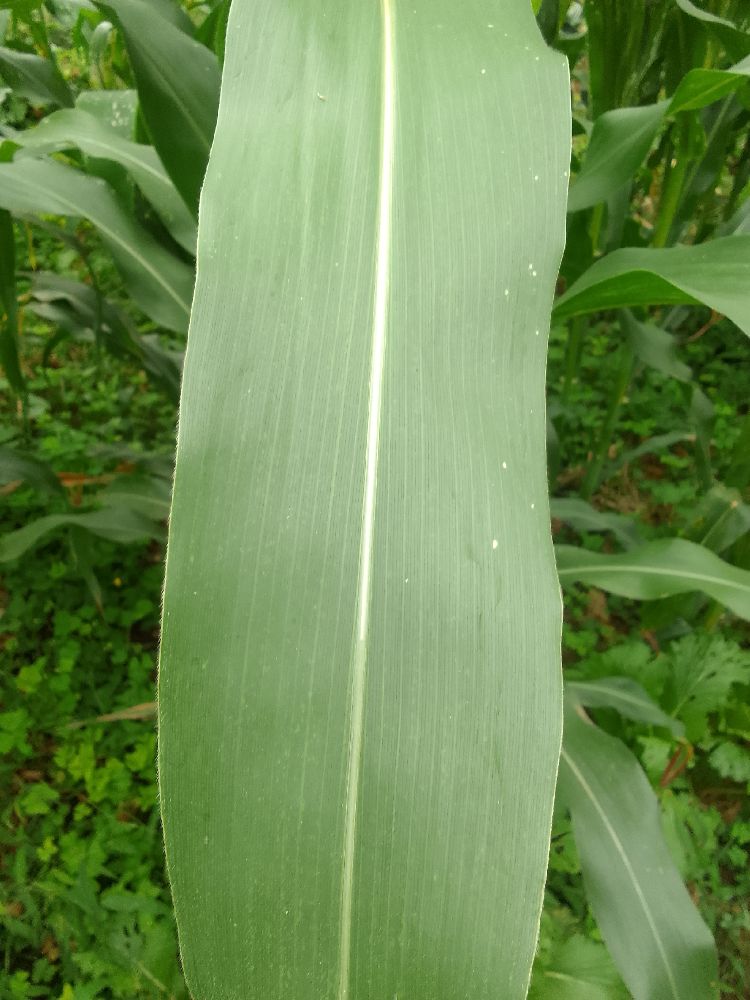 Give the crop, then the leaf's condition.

maize, healthy
